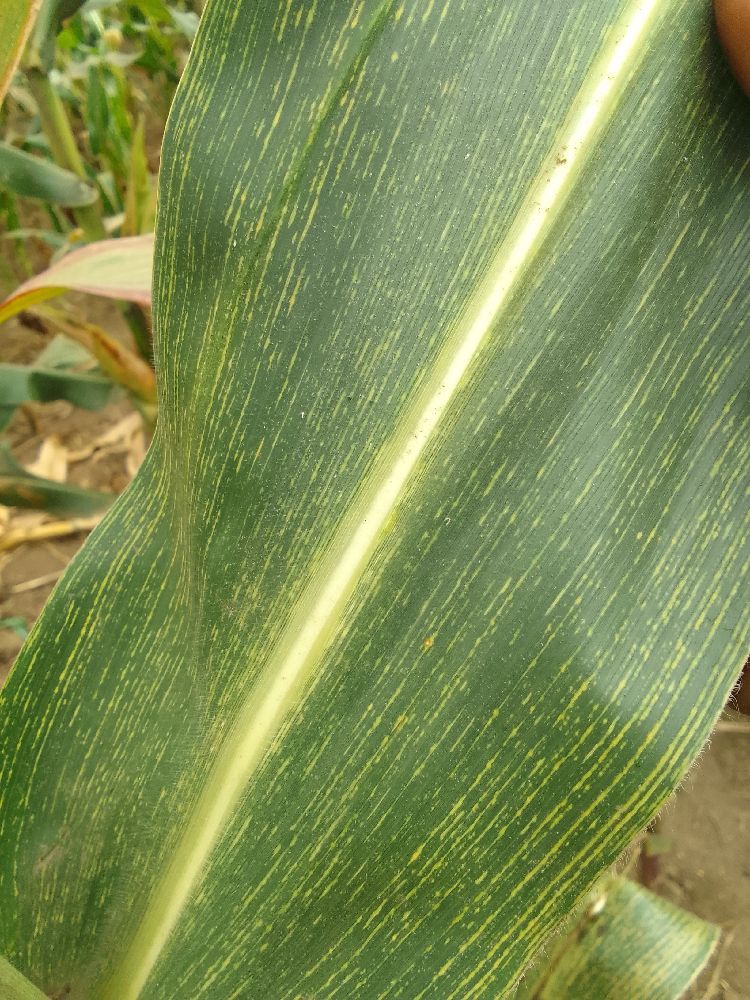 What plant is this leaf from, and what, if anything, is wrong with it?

maize, maize streak virus
